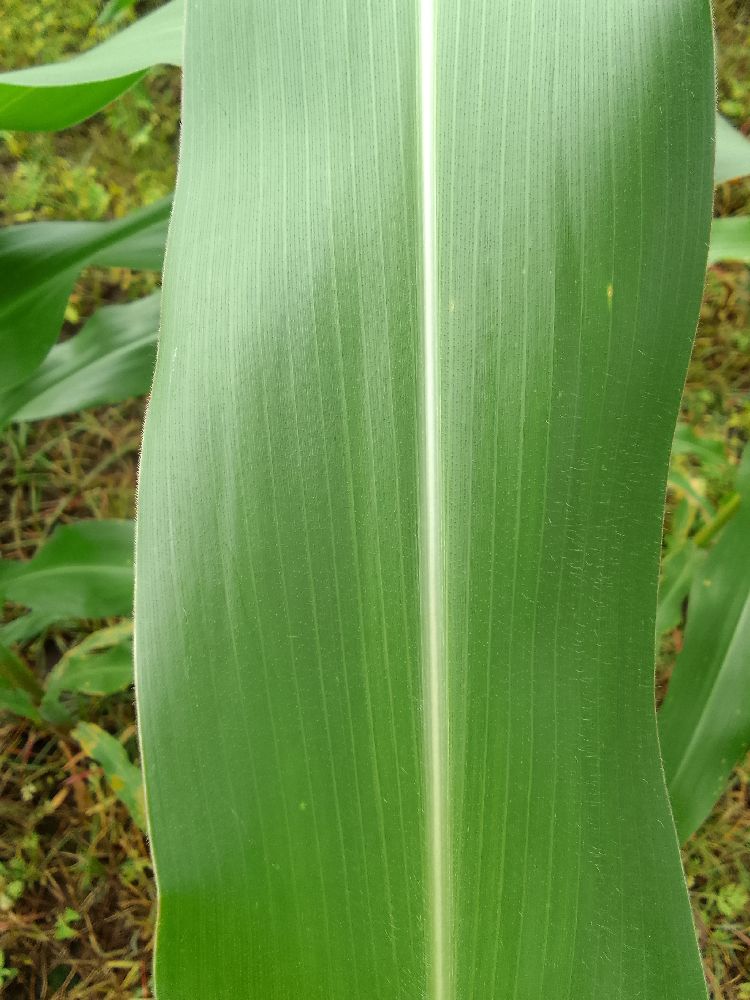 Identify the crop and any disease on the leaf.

maize, healthy
